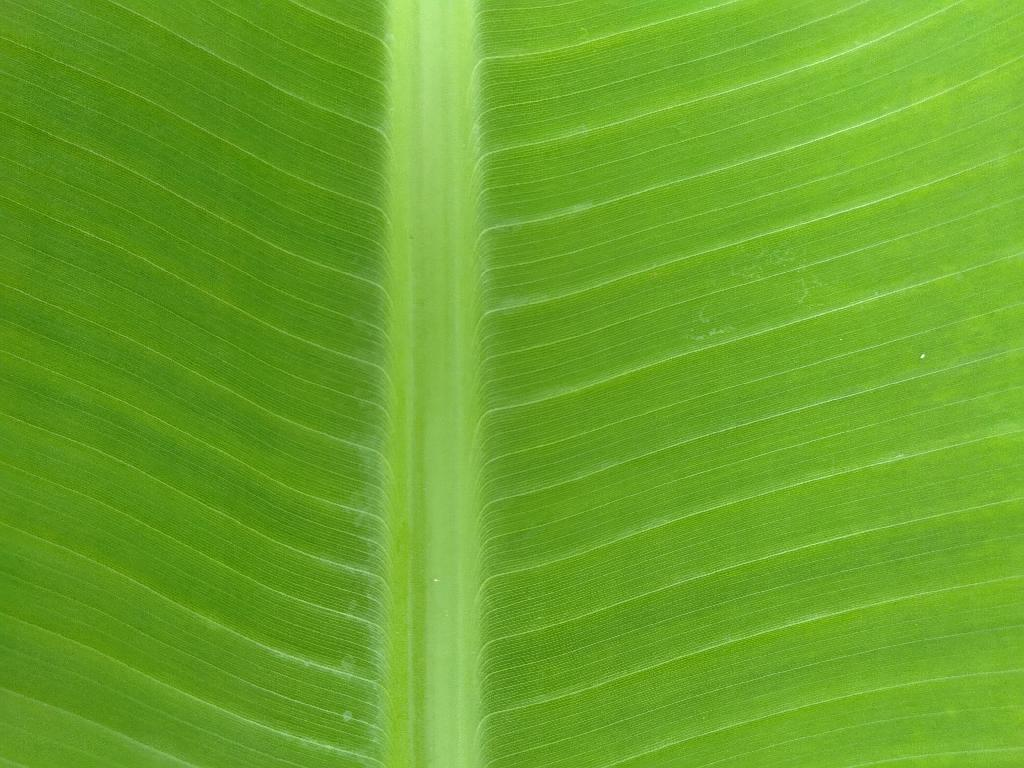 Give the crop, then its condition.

banana, healthy
